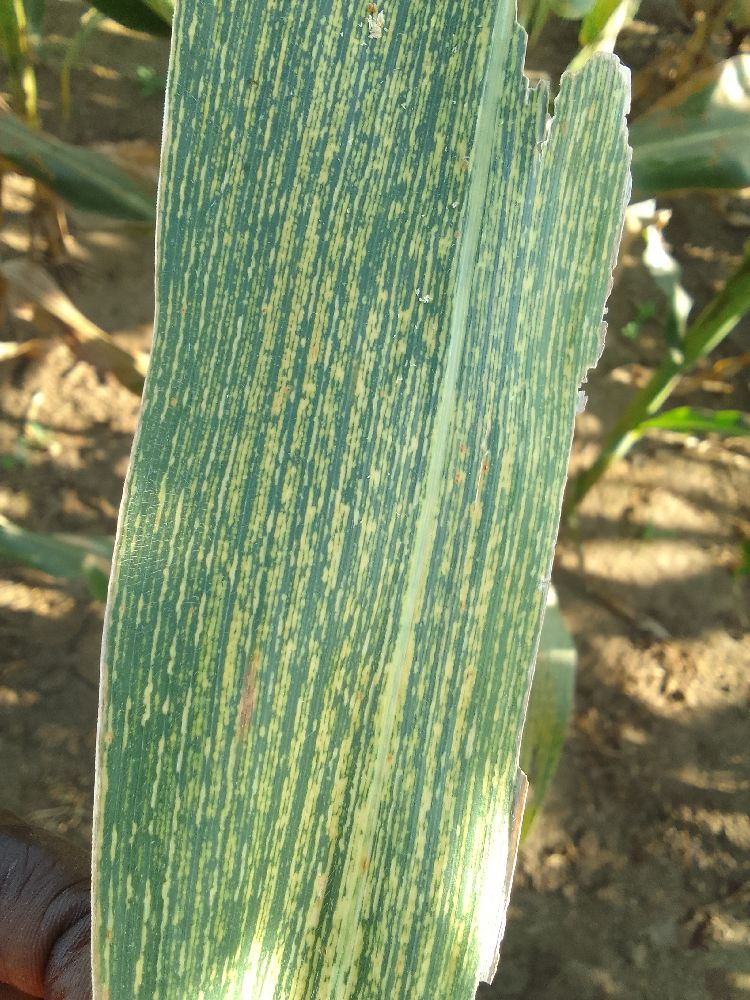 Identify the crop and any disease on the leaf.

maize, maize streak virus
